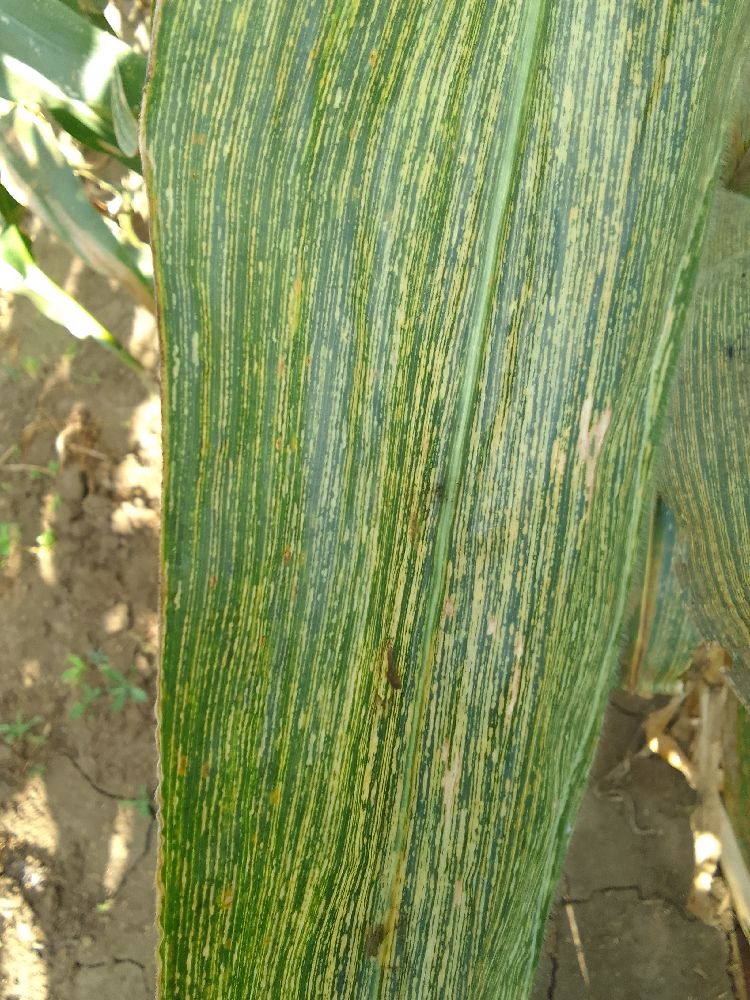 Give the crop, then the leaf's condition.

maize, maize streak virus
